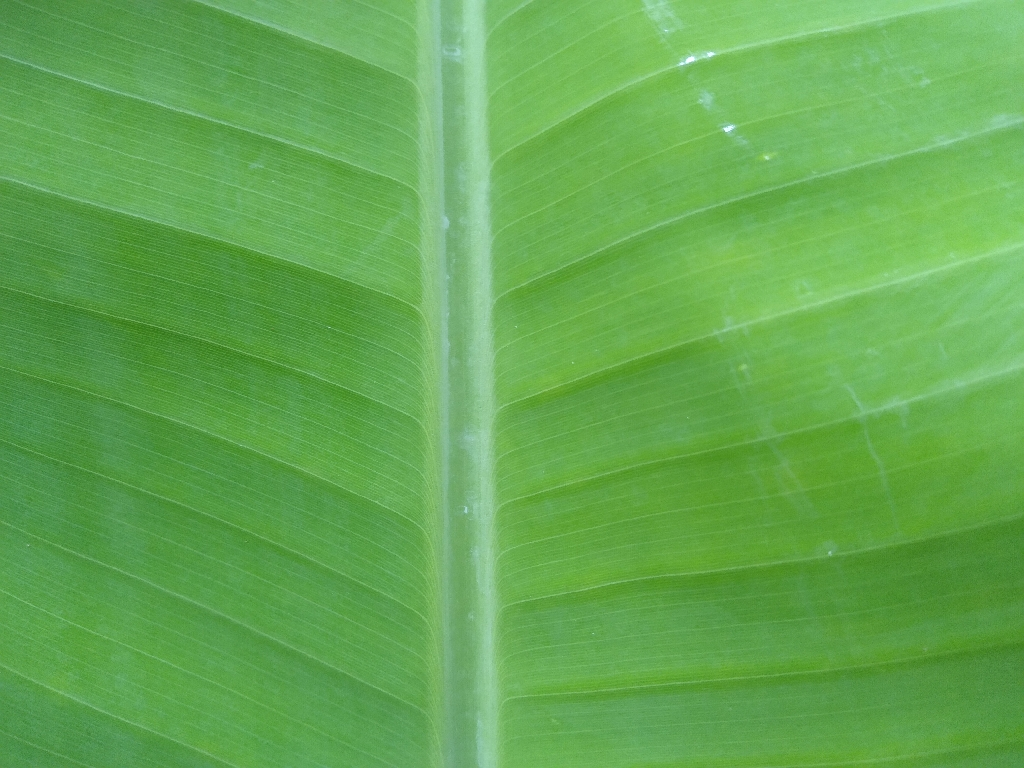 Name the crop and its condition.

banana, healthy
